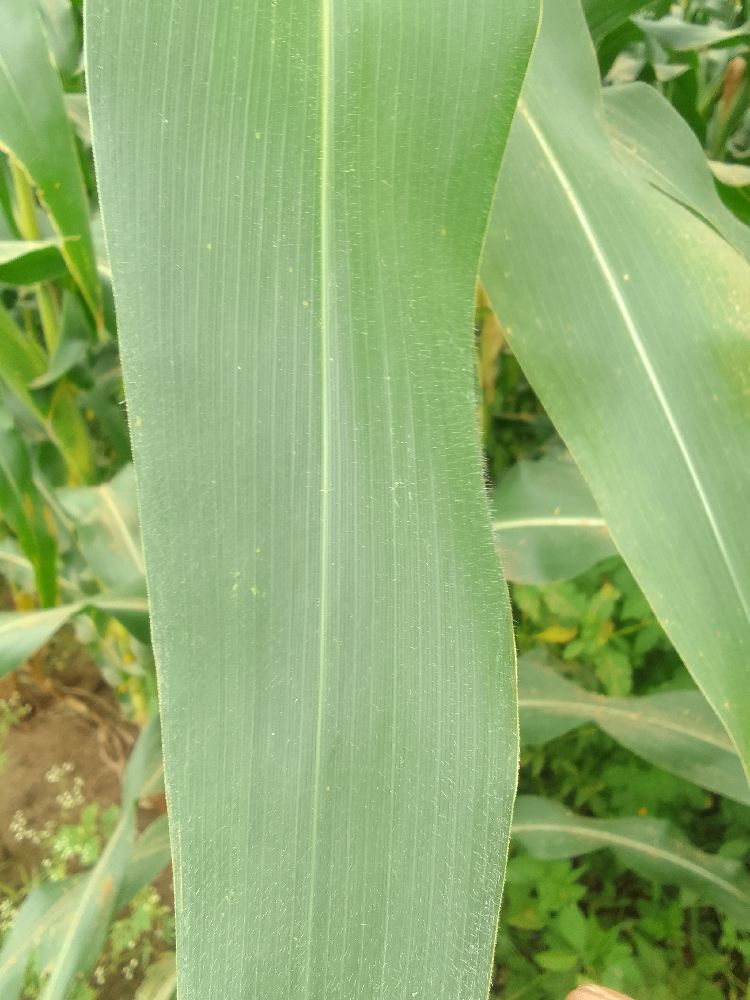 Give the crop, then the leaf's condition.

maize, healthy
